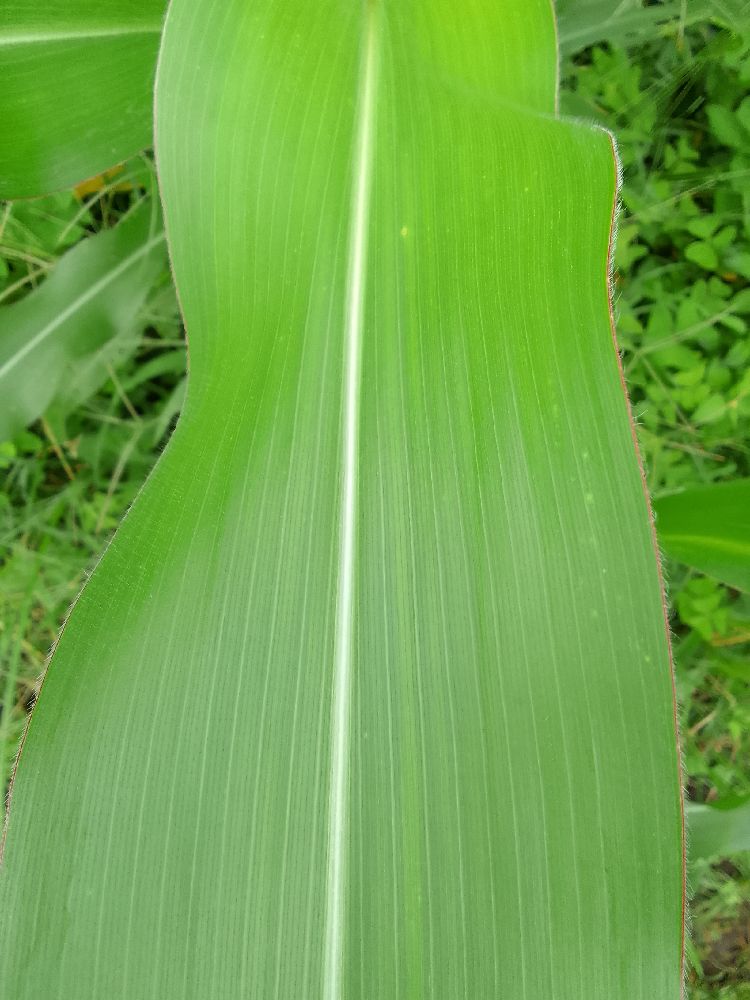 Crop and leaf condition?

maize, healthy
